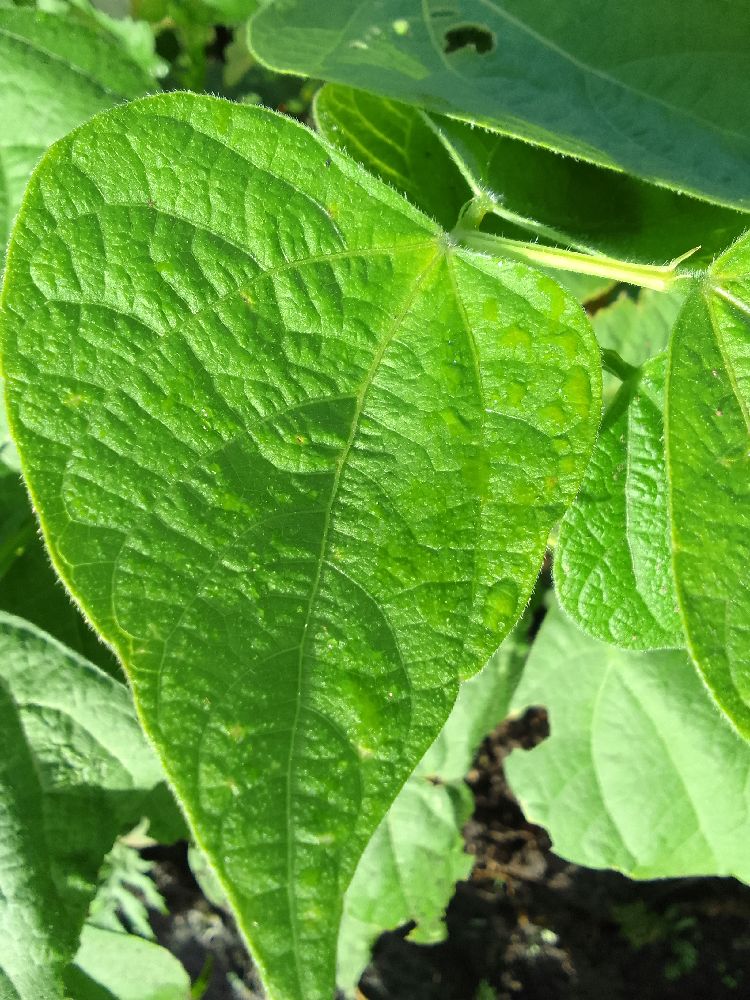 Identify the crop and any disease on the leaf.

common bean, healthy
